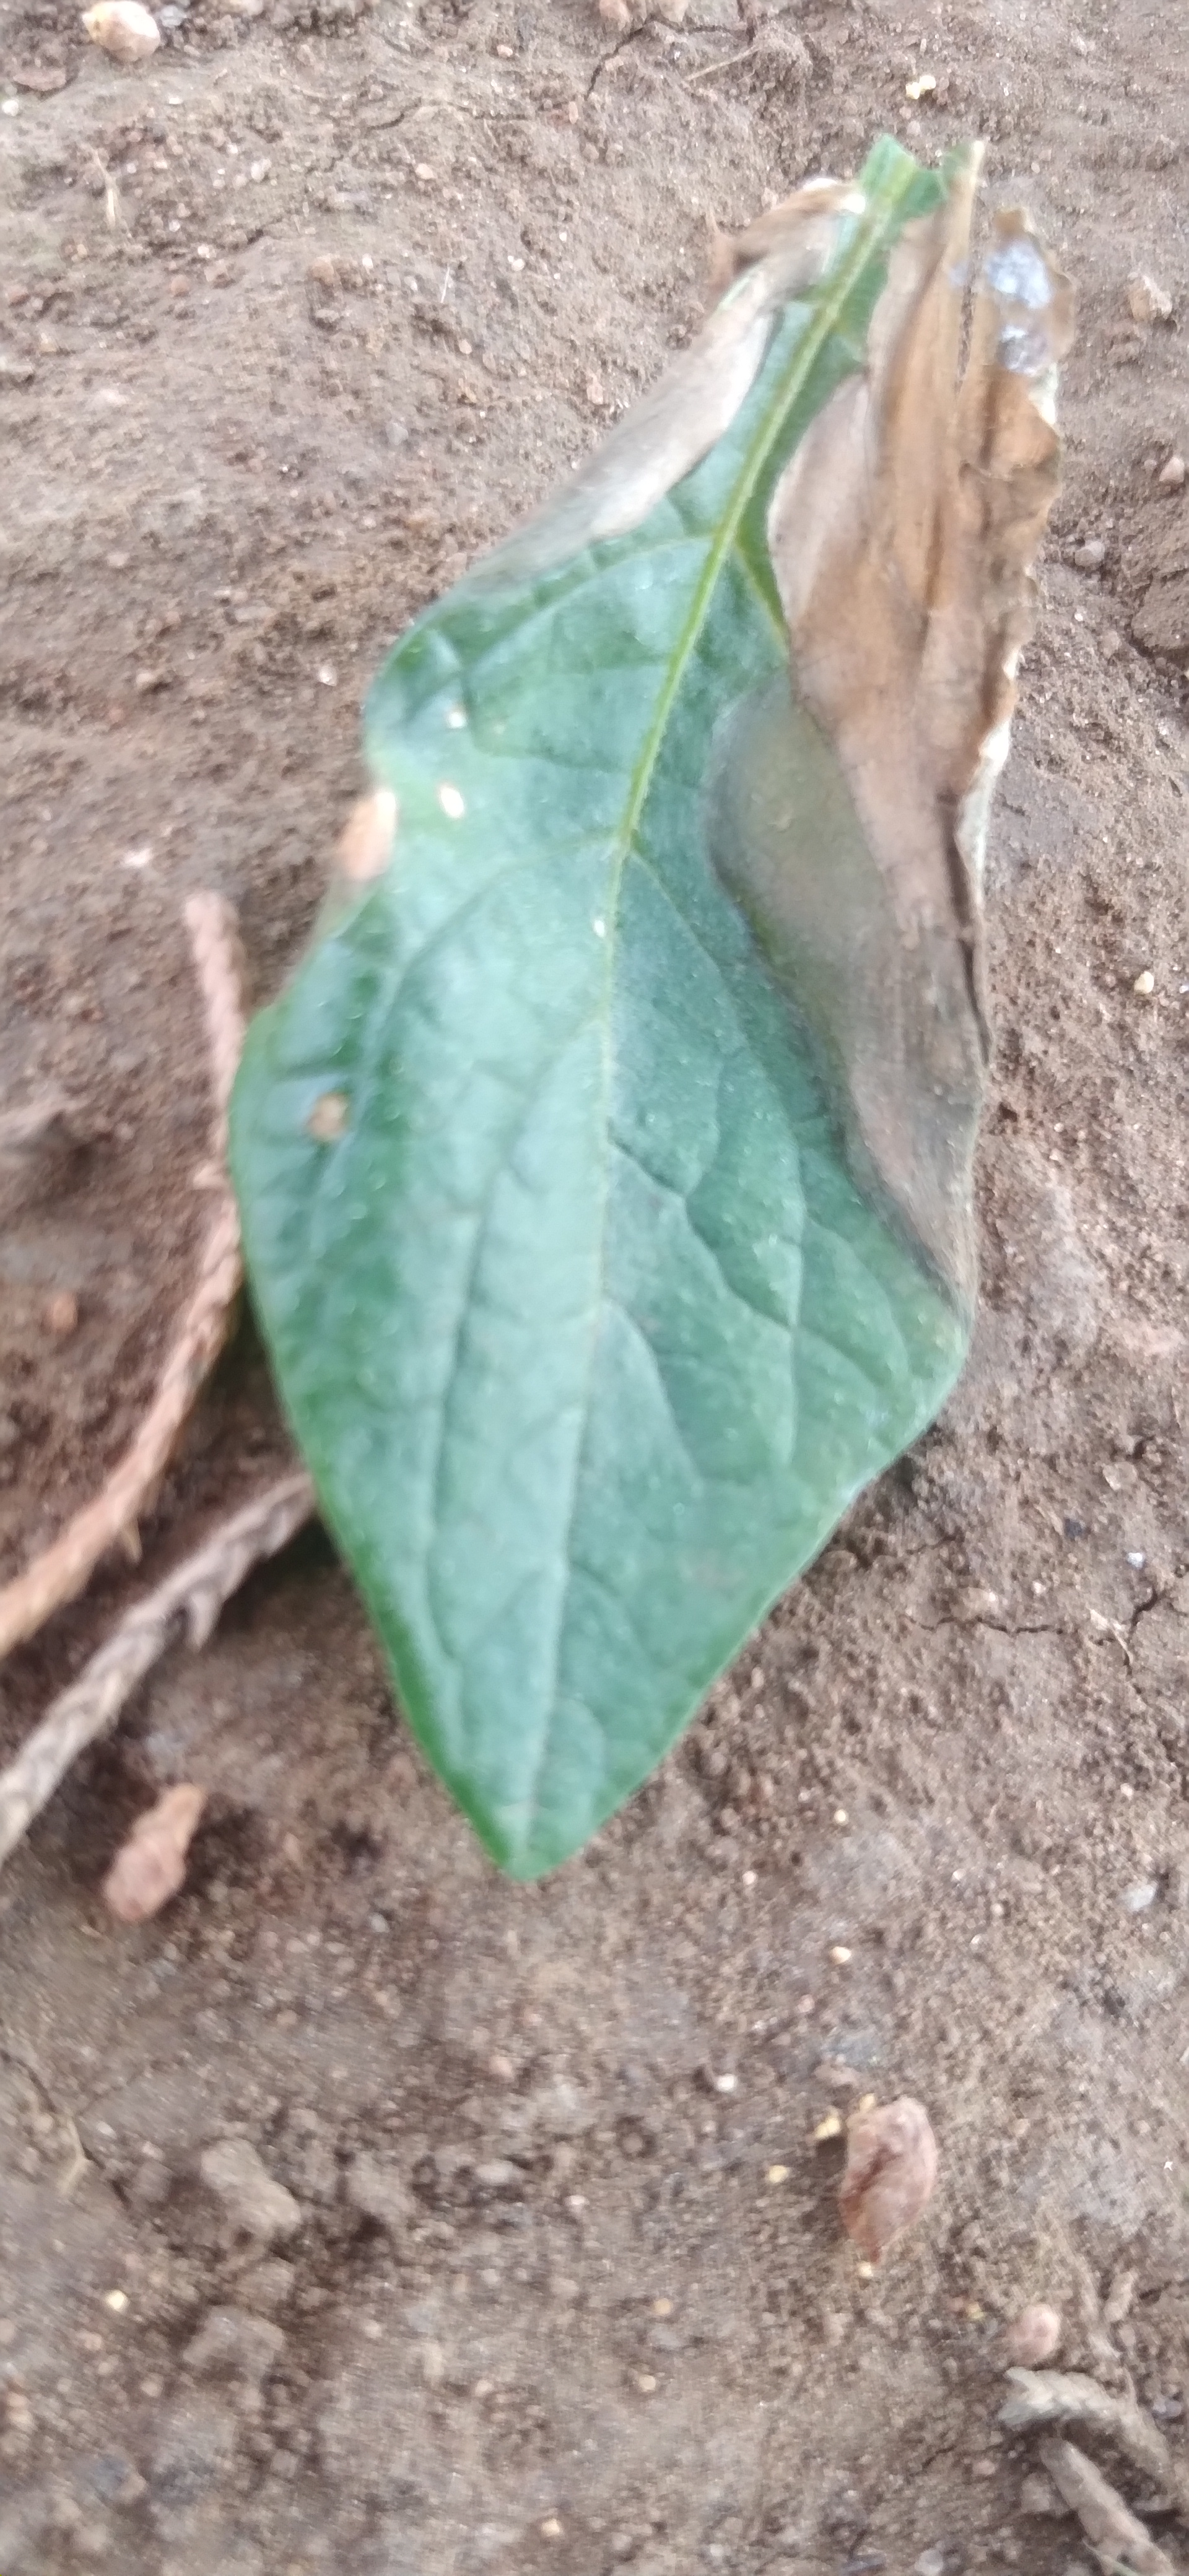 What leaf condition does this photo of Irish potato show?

early blight
